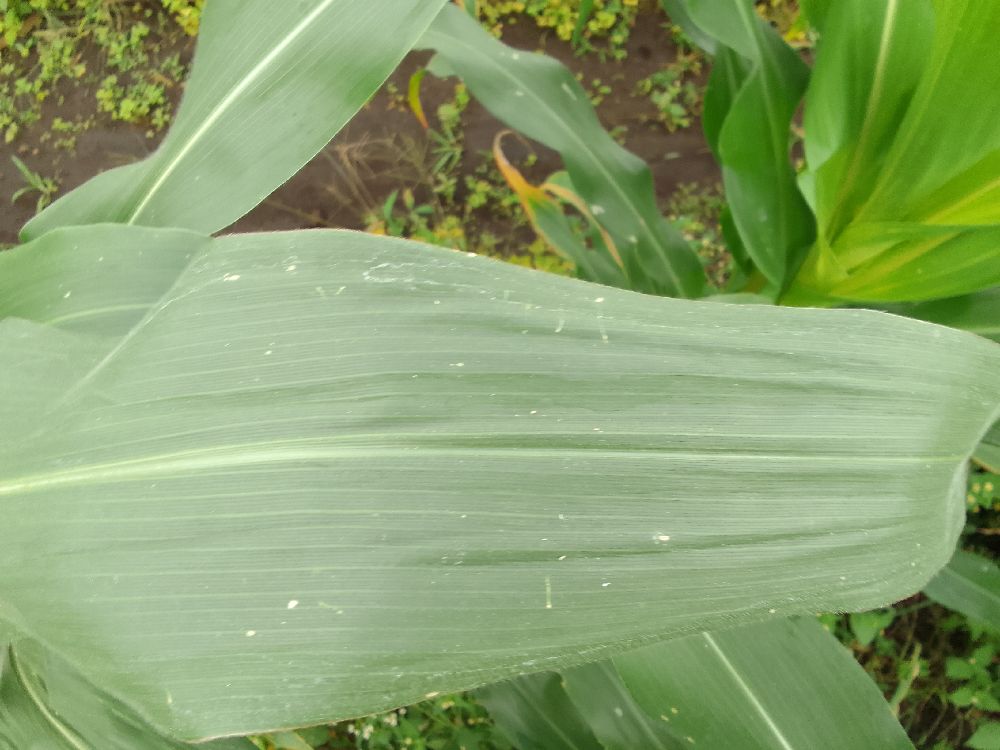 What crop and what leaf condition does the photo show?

maize, healthy
